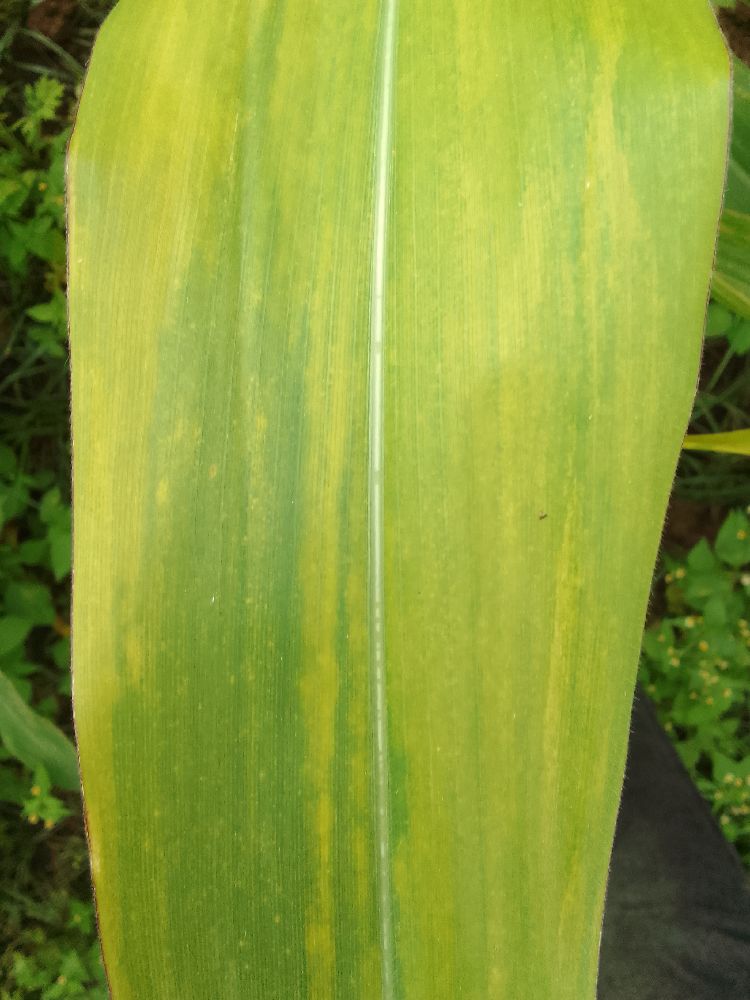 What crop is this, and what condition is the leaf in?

maize, maize lethal necrosis
